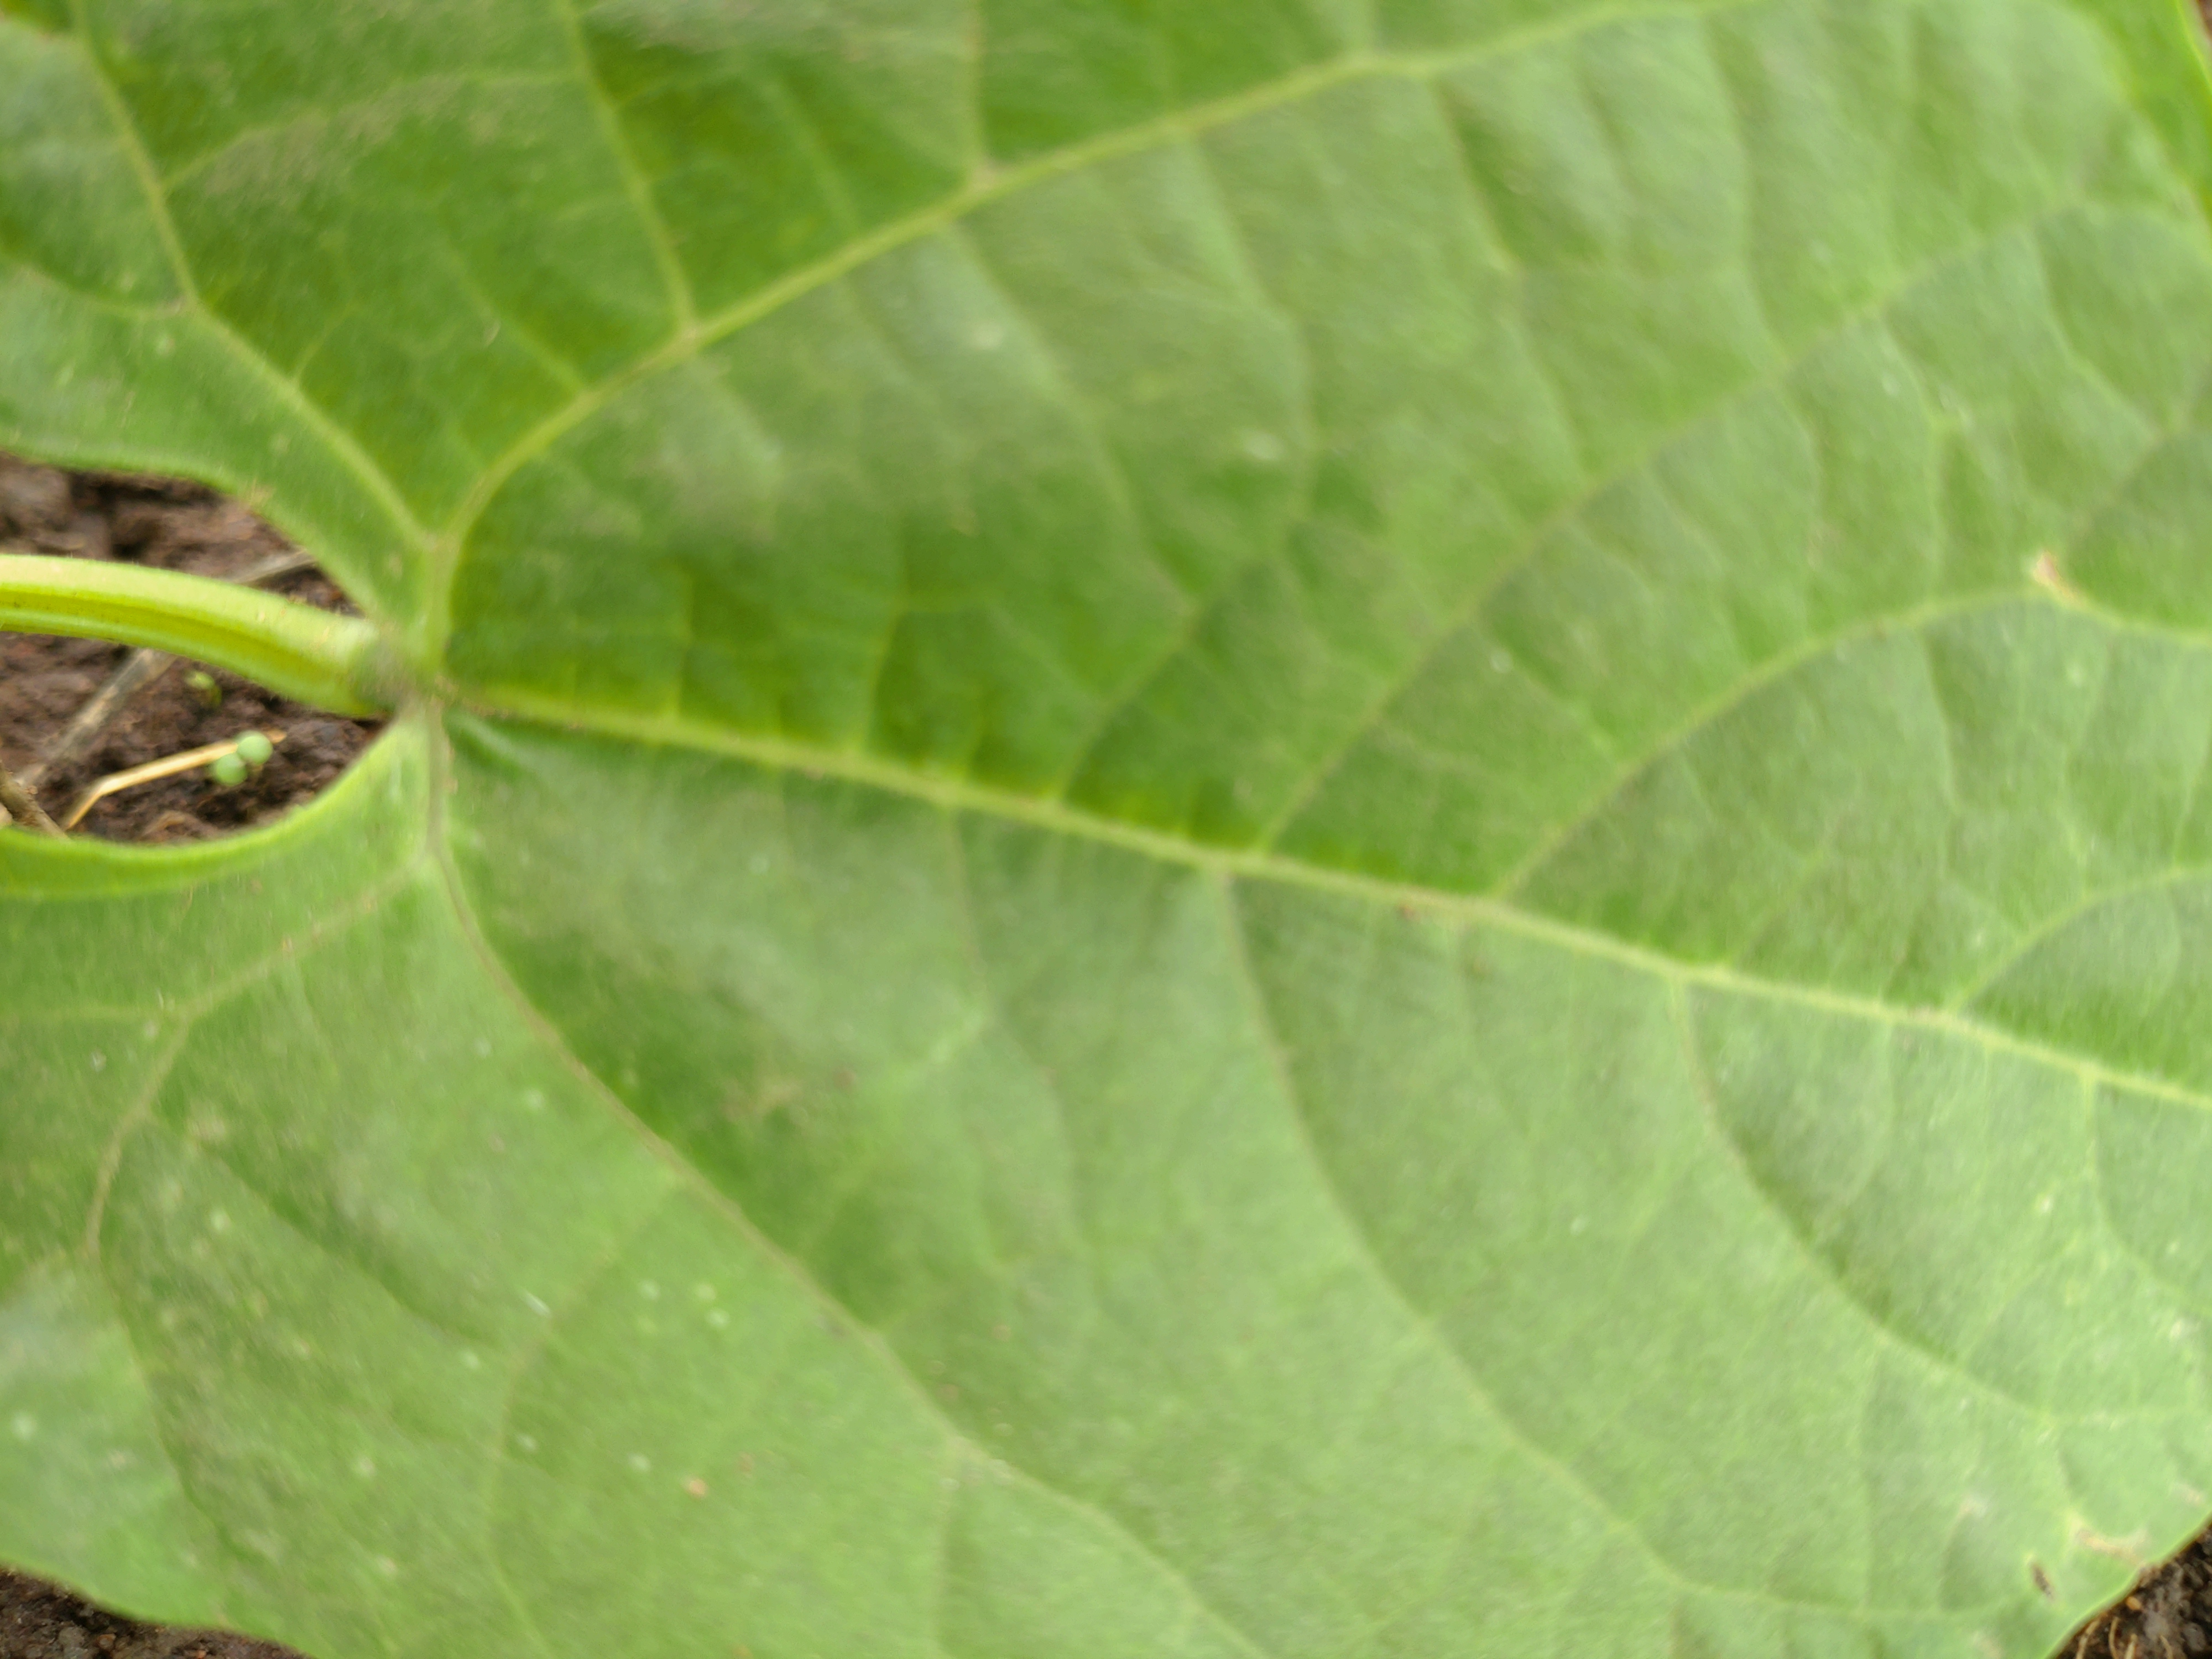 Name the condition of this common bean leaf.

healthy
